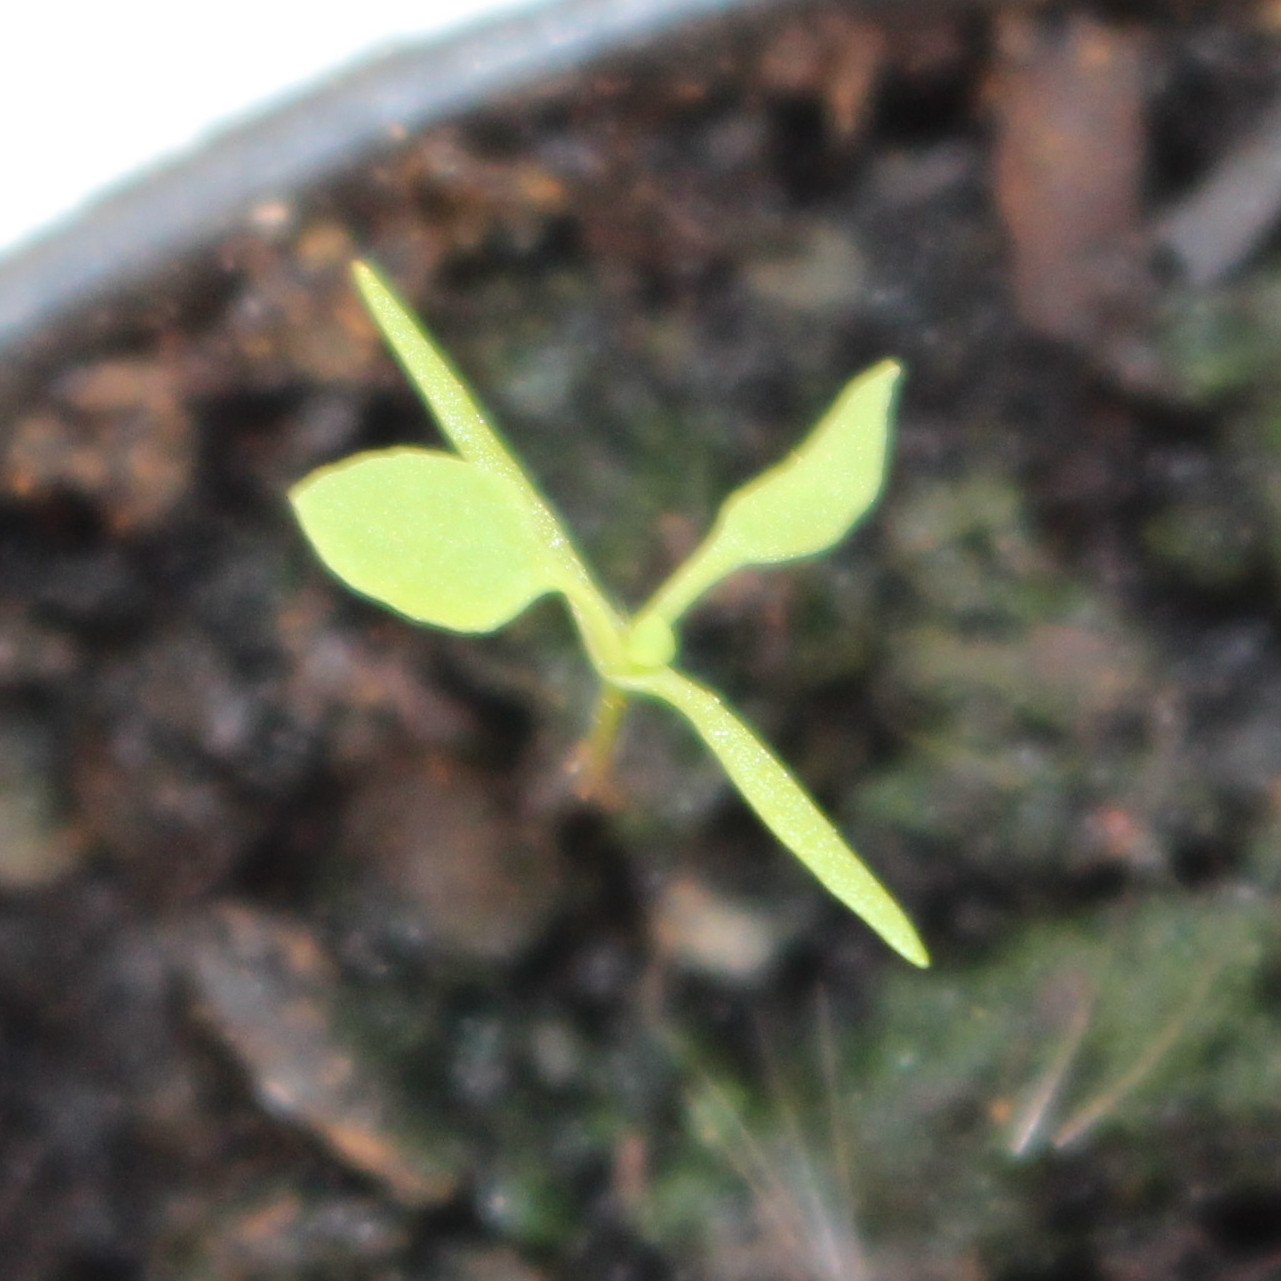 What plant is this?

Papaver rhoeas
